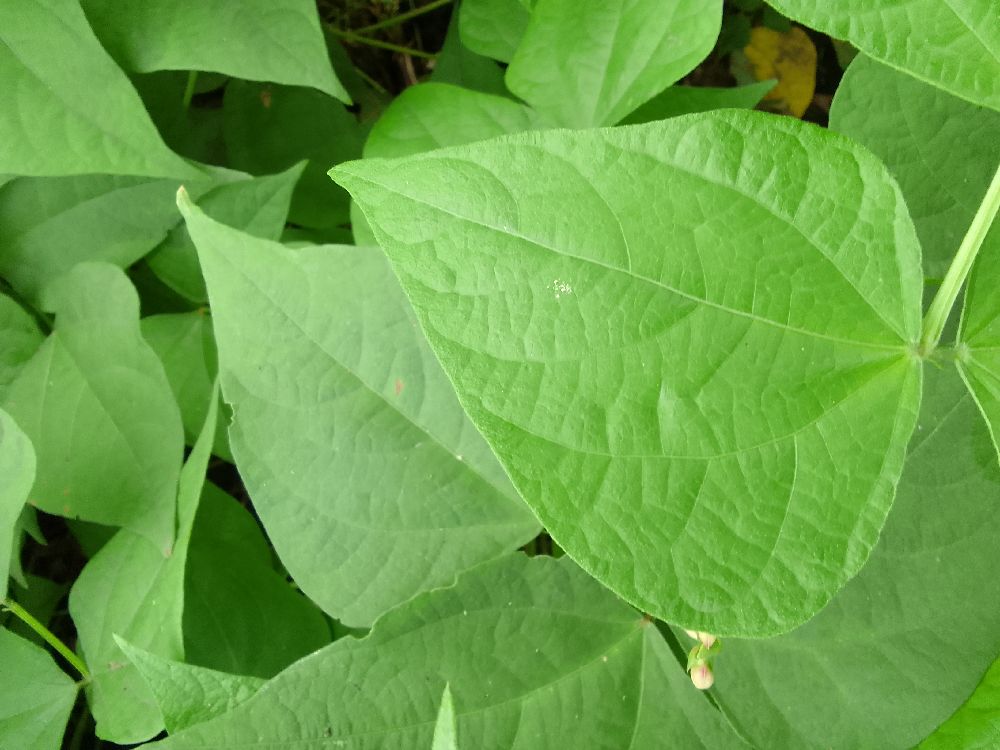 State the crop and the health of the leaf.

common bean, healthy
